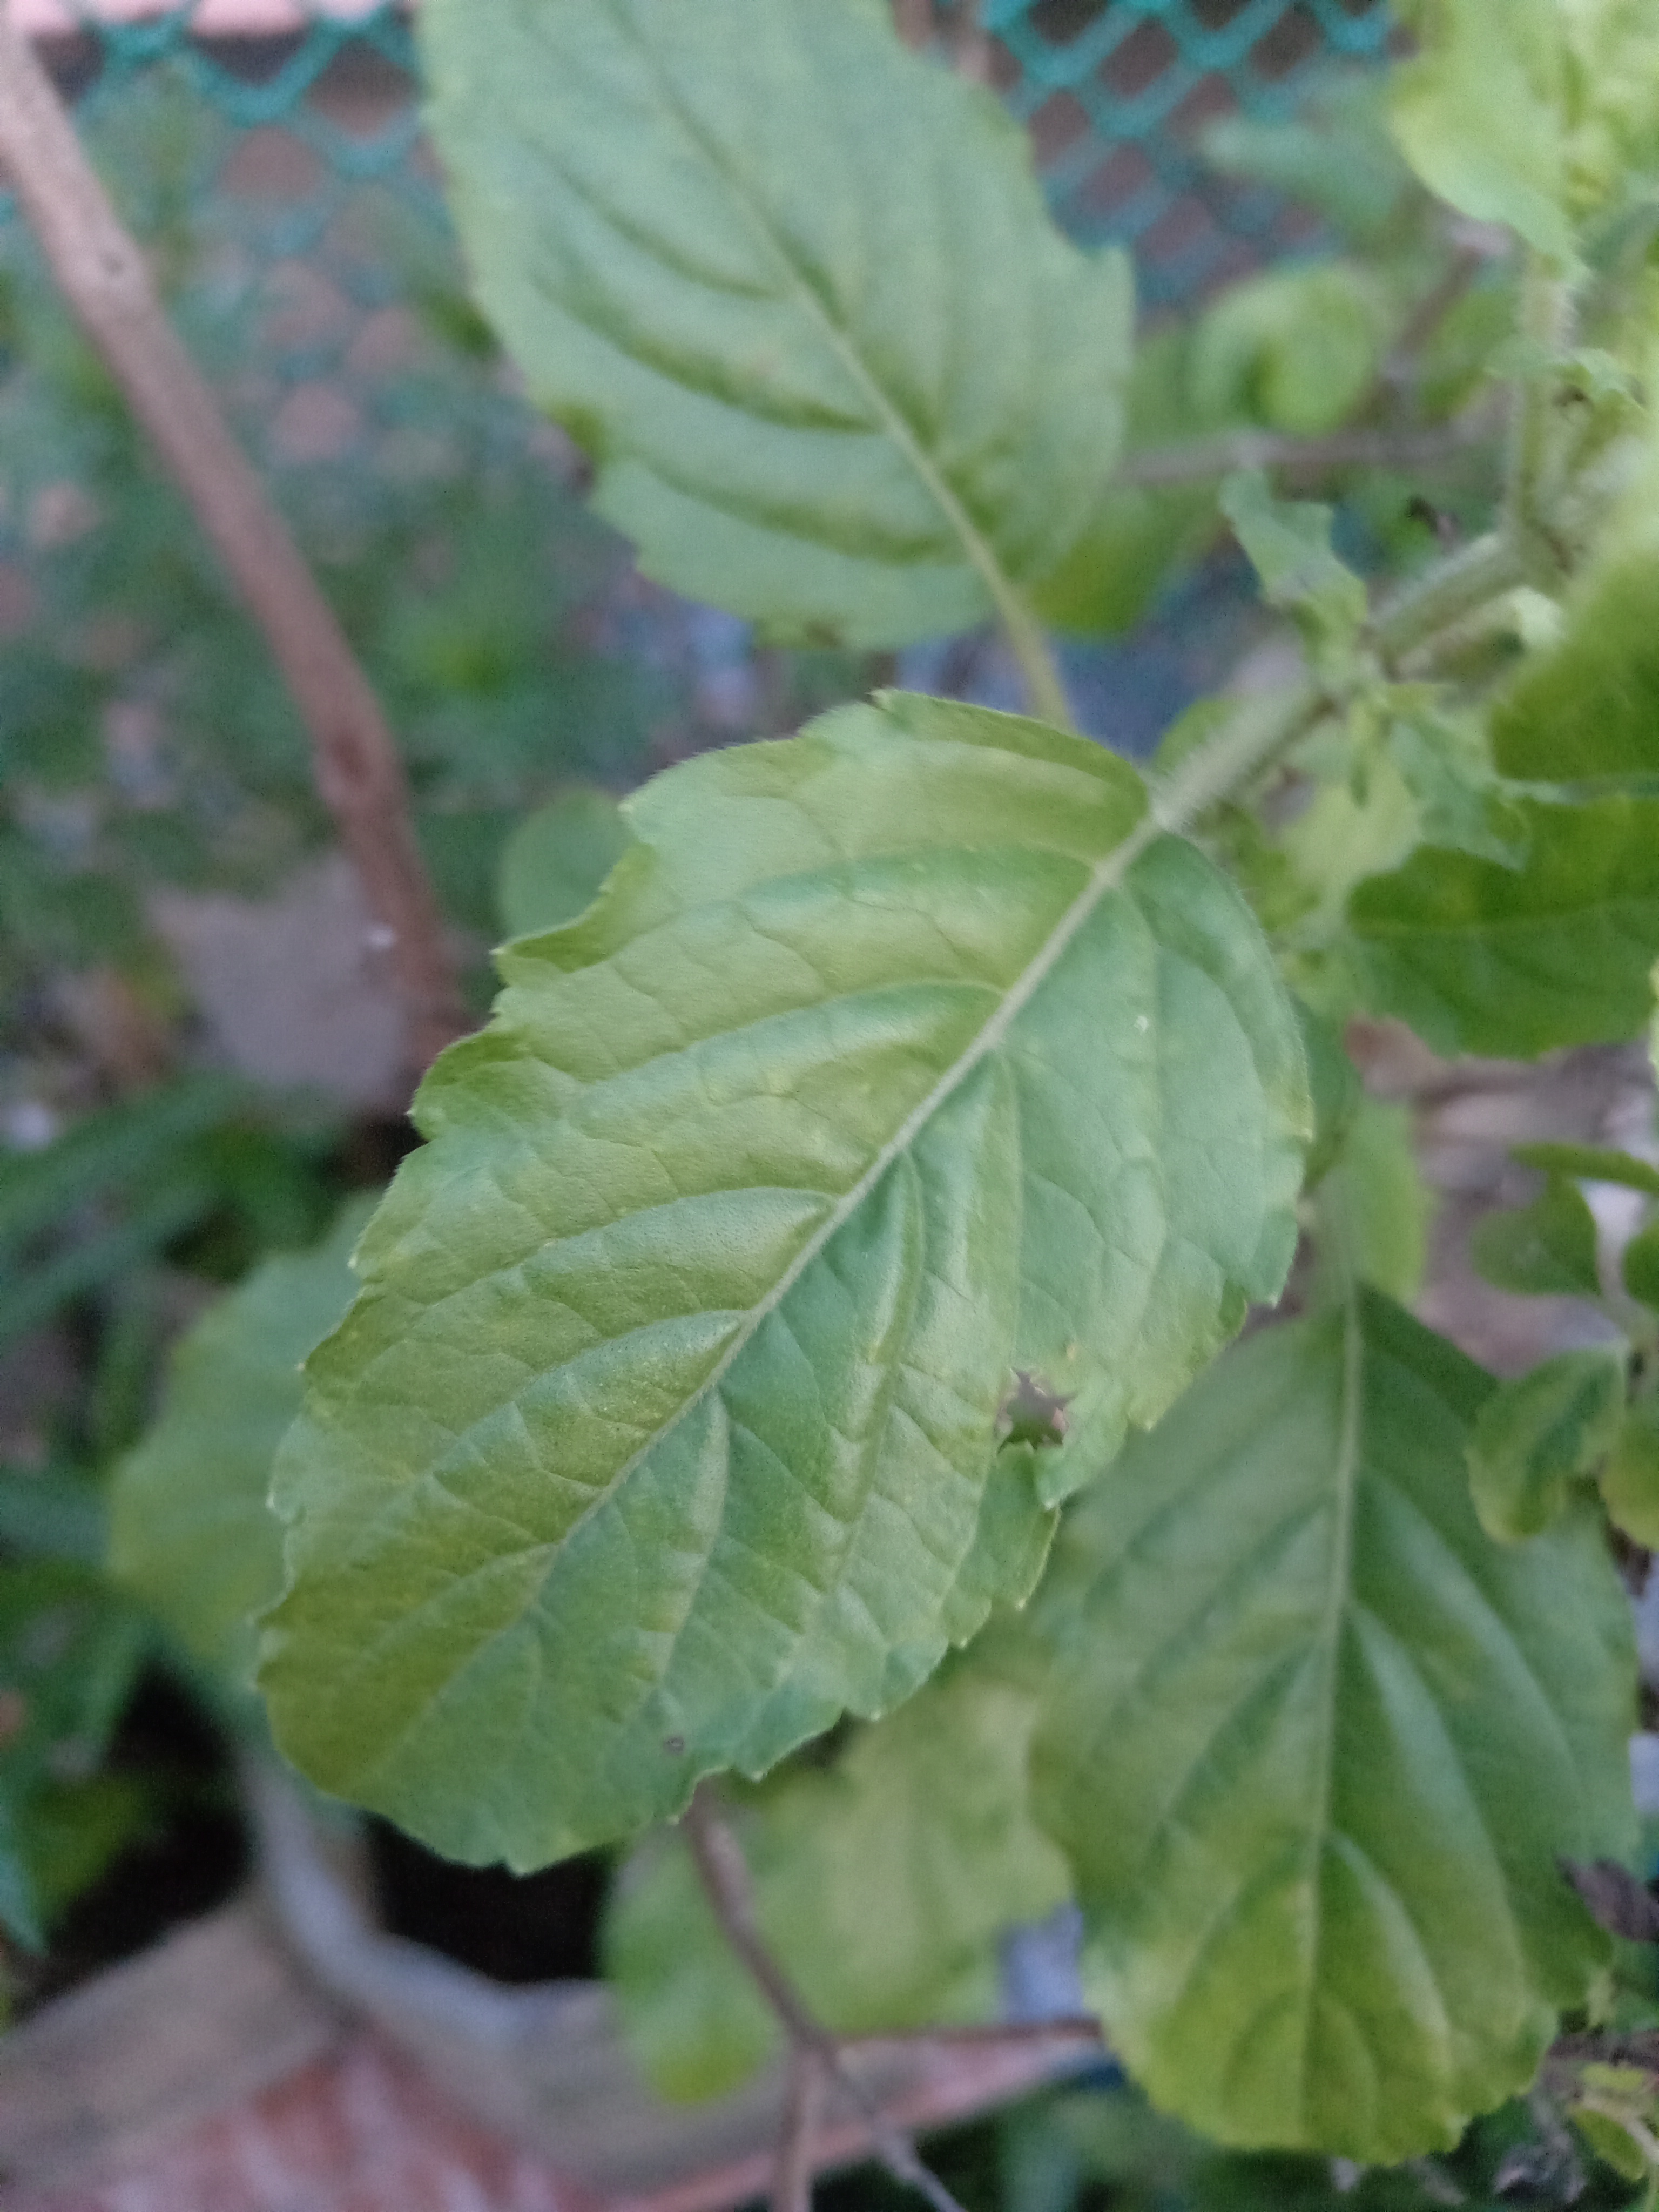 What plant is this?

tulshi
